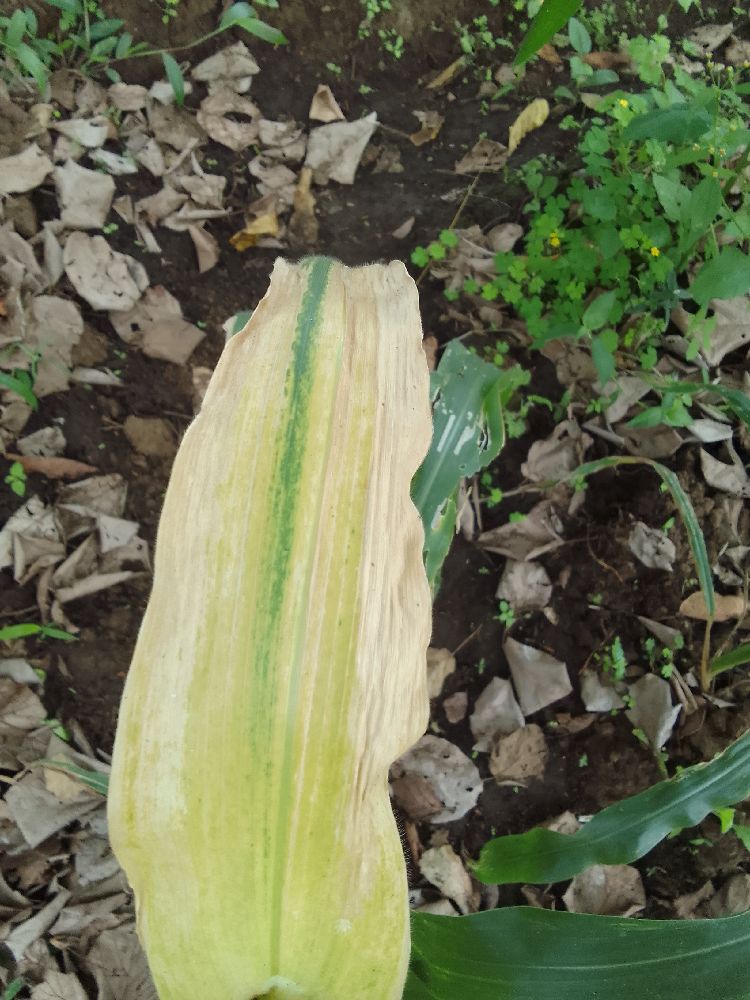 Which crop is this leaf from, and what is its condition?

maize, maize lethal necrosis
